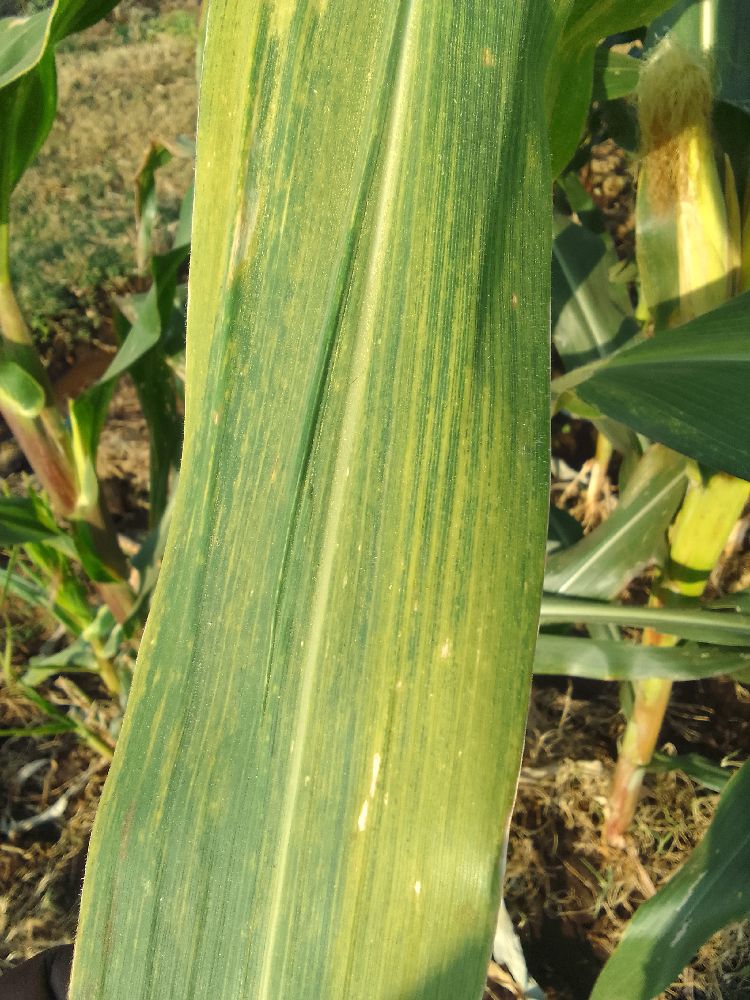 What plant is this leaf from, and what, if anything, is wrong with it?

maize, maize lethal necrosis
